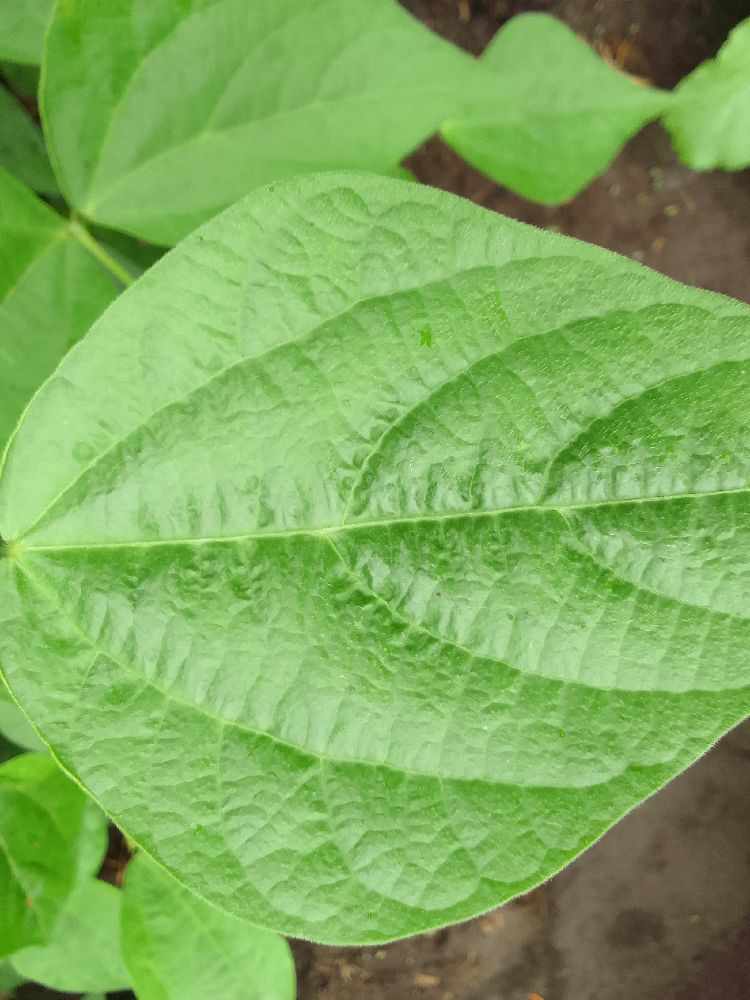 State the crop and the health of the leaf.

common bean, healthy
